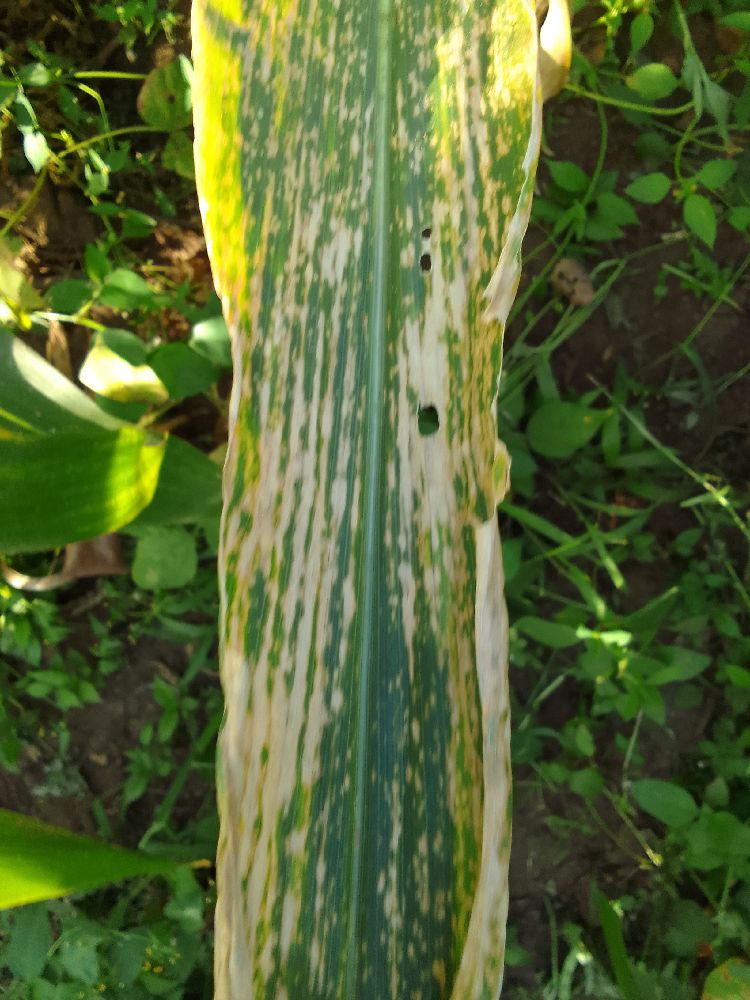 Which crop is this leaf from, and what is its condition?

maize, maize lethal necrosis
